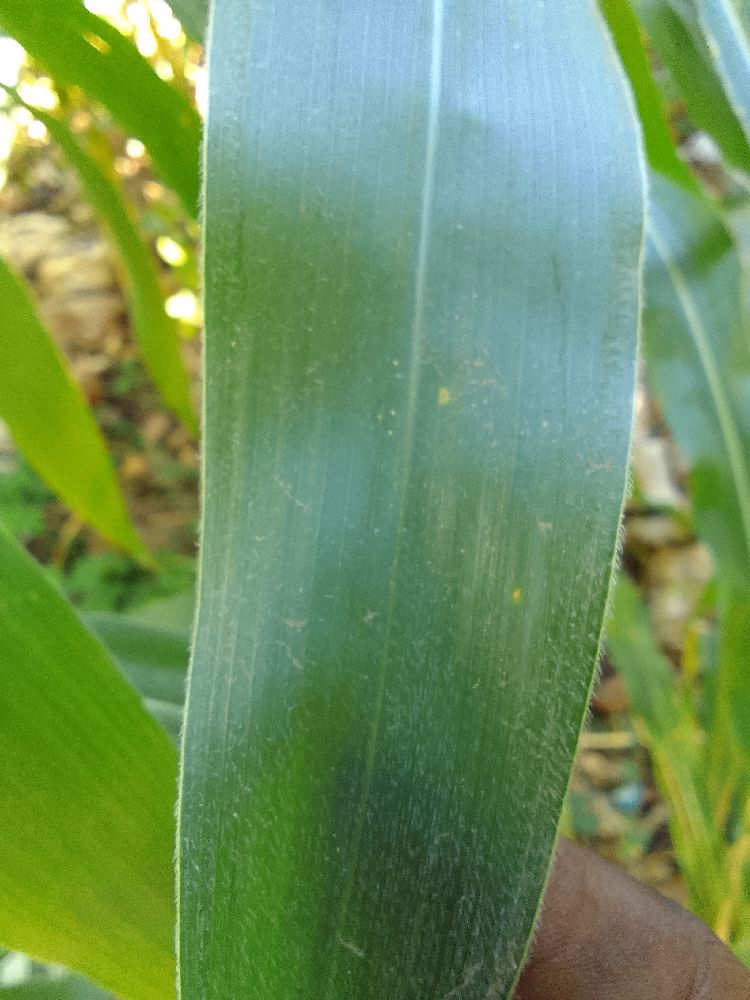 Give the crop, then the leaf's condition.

maize, healthy
